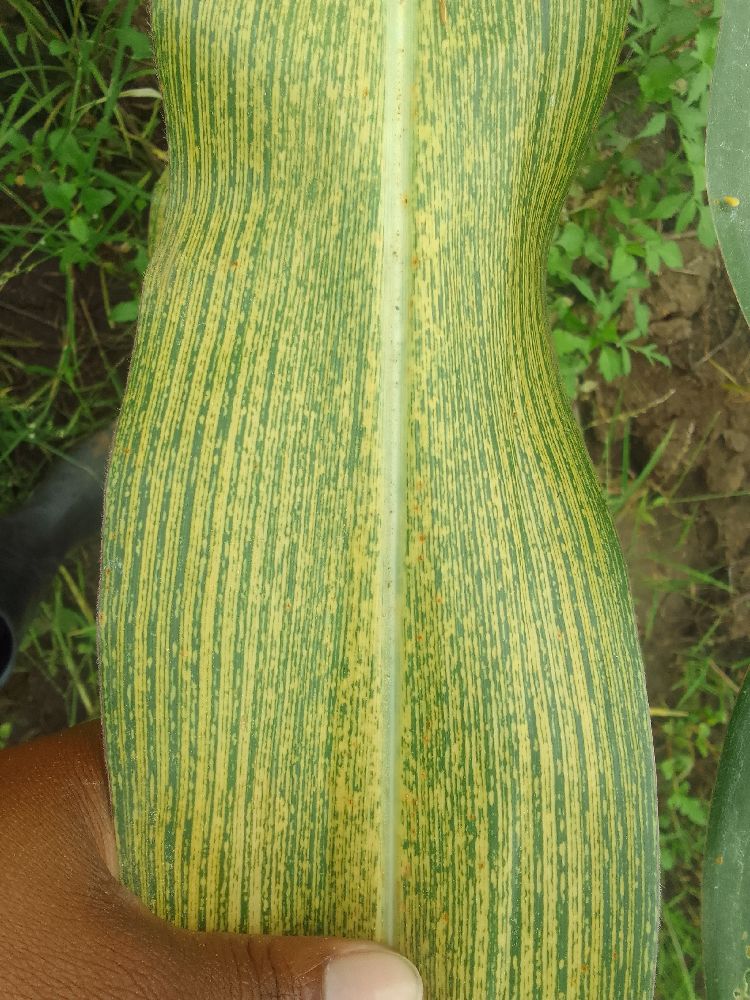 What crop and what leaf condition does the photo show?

maize, maize streak virus
